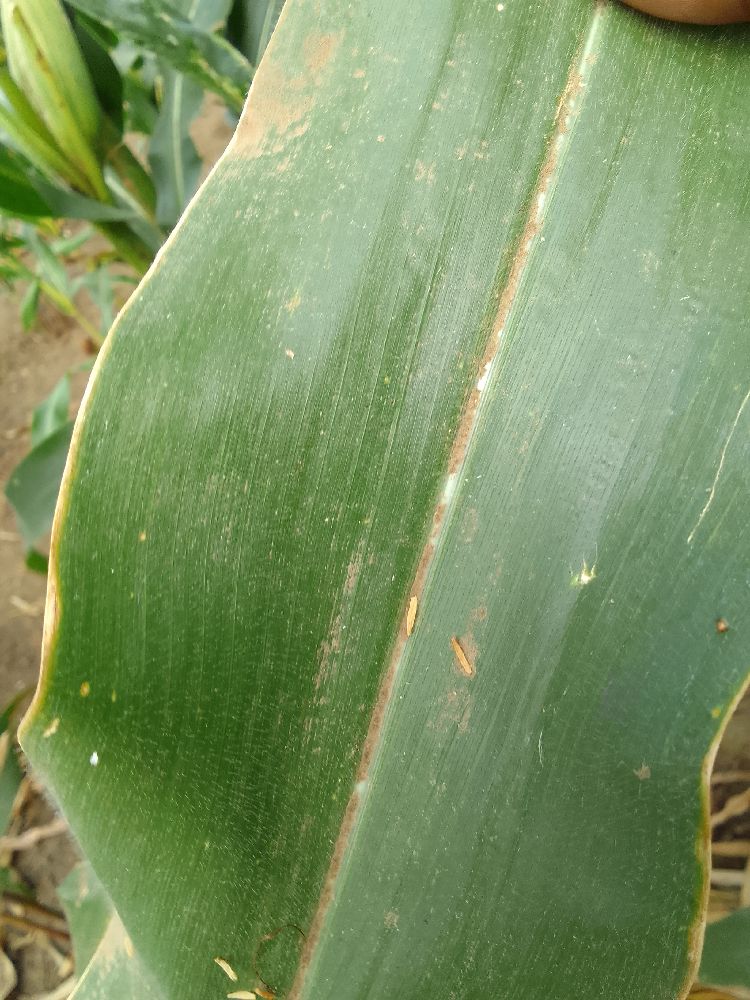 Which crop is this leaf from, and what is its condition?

maize, healthy
